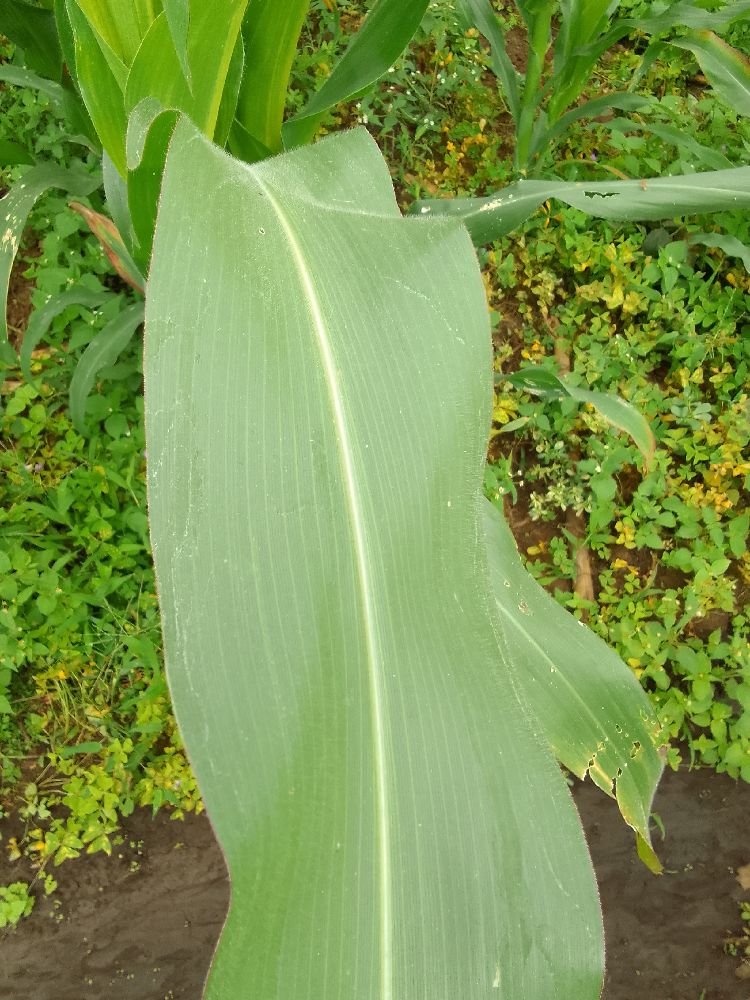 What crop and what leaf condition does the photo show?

maize, healthy
